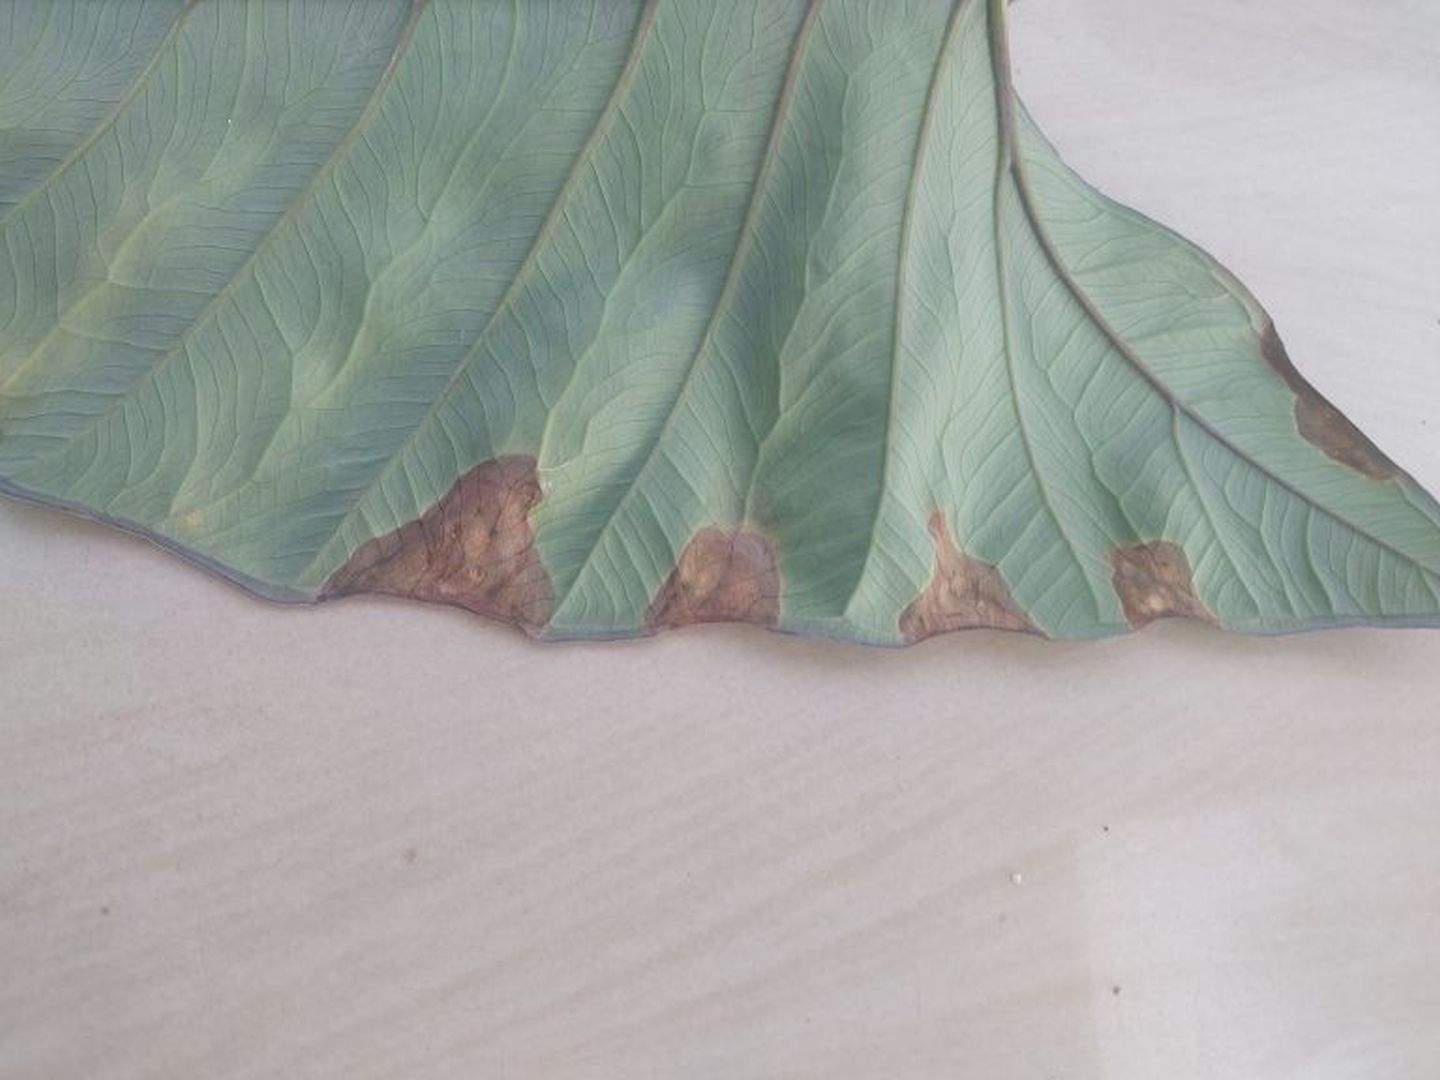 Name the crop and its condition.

taro, leaf blight
